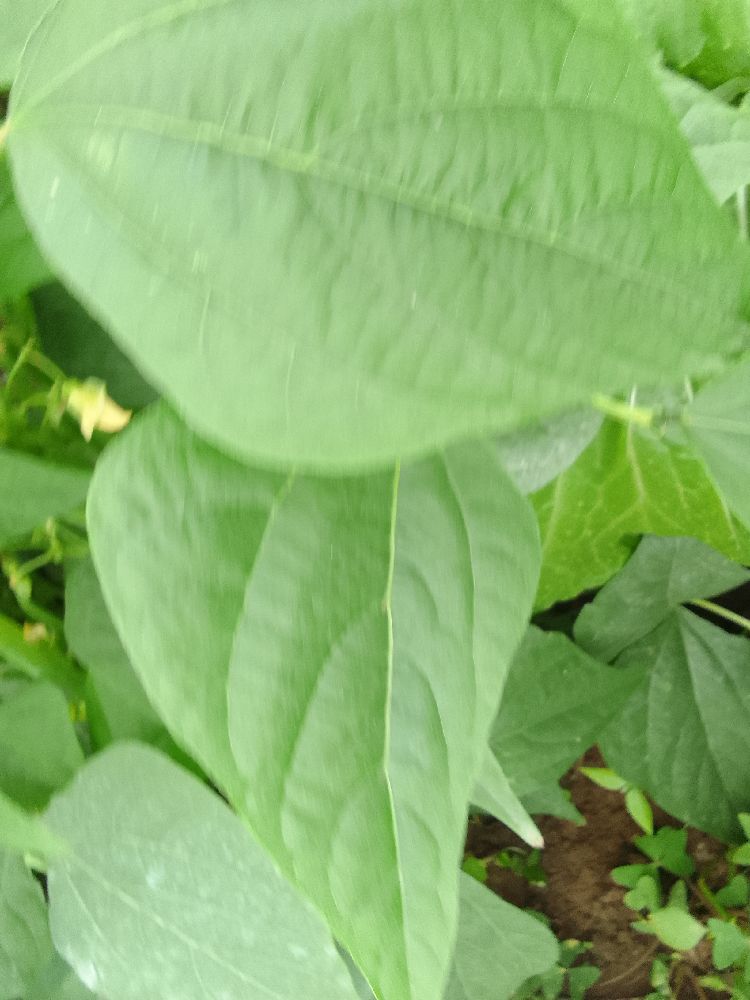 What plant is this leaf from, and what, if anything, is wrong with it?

common bean, healthy
